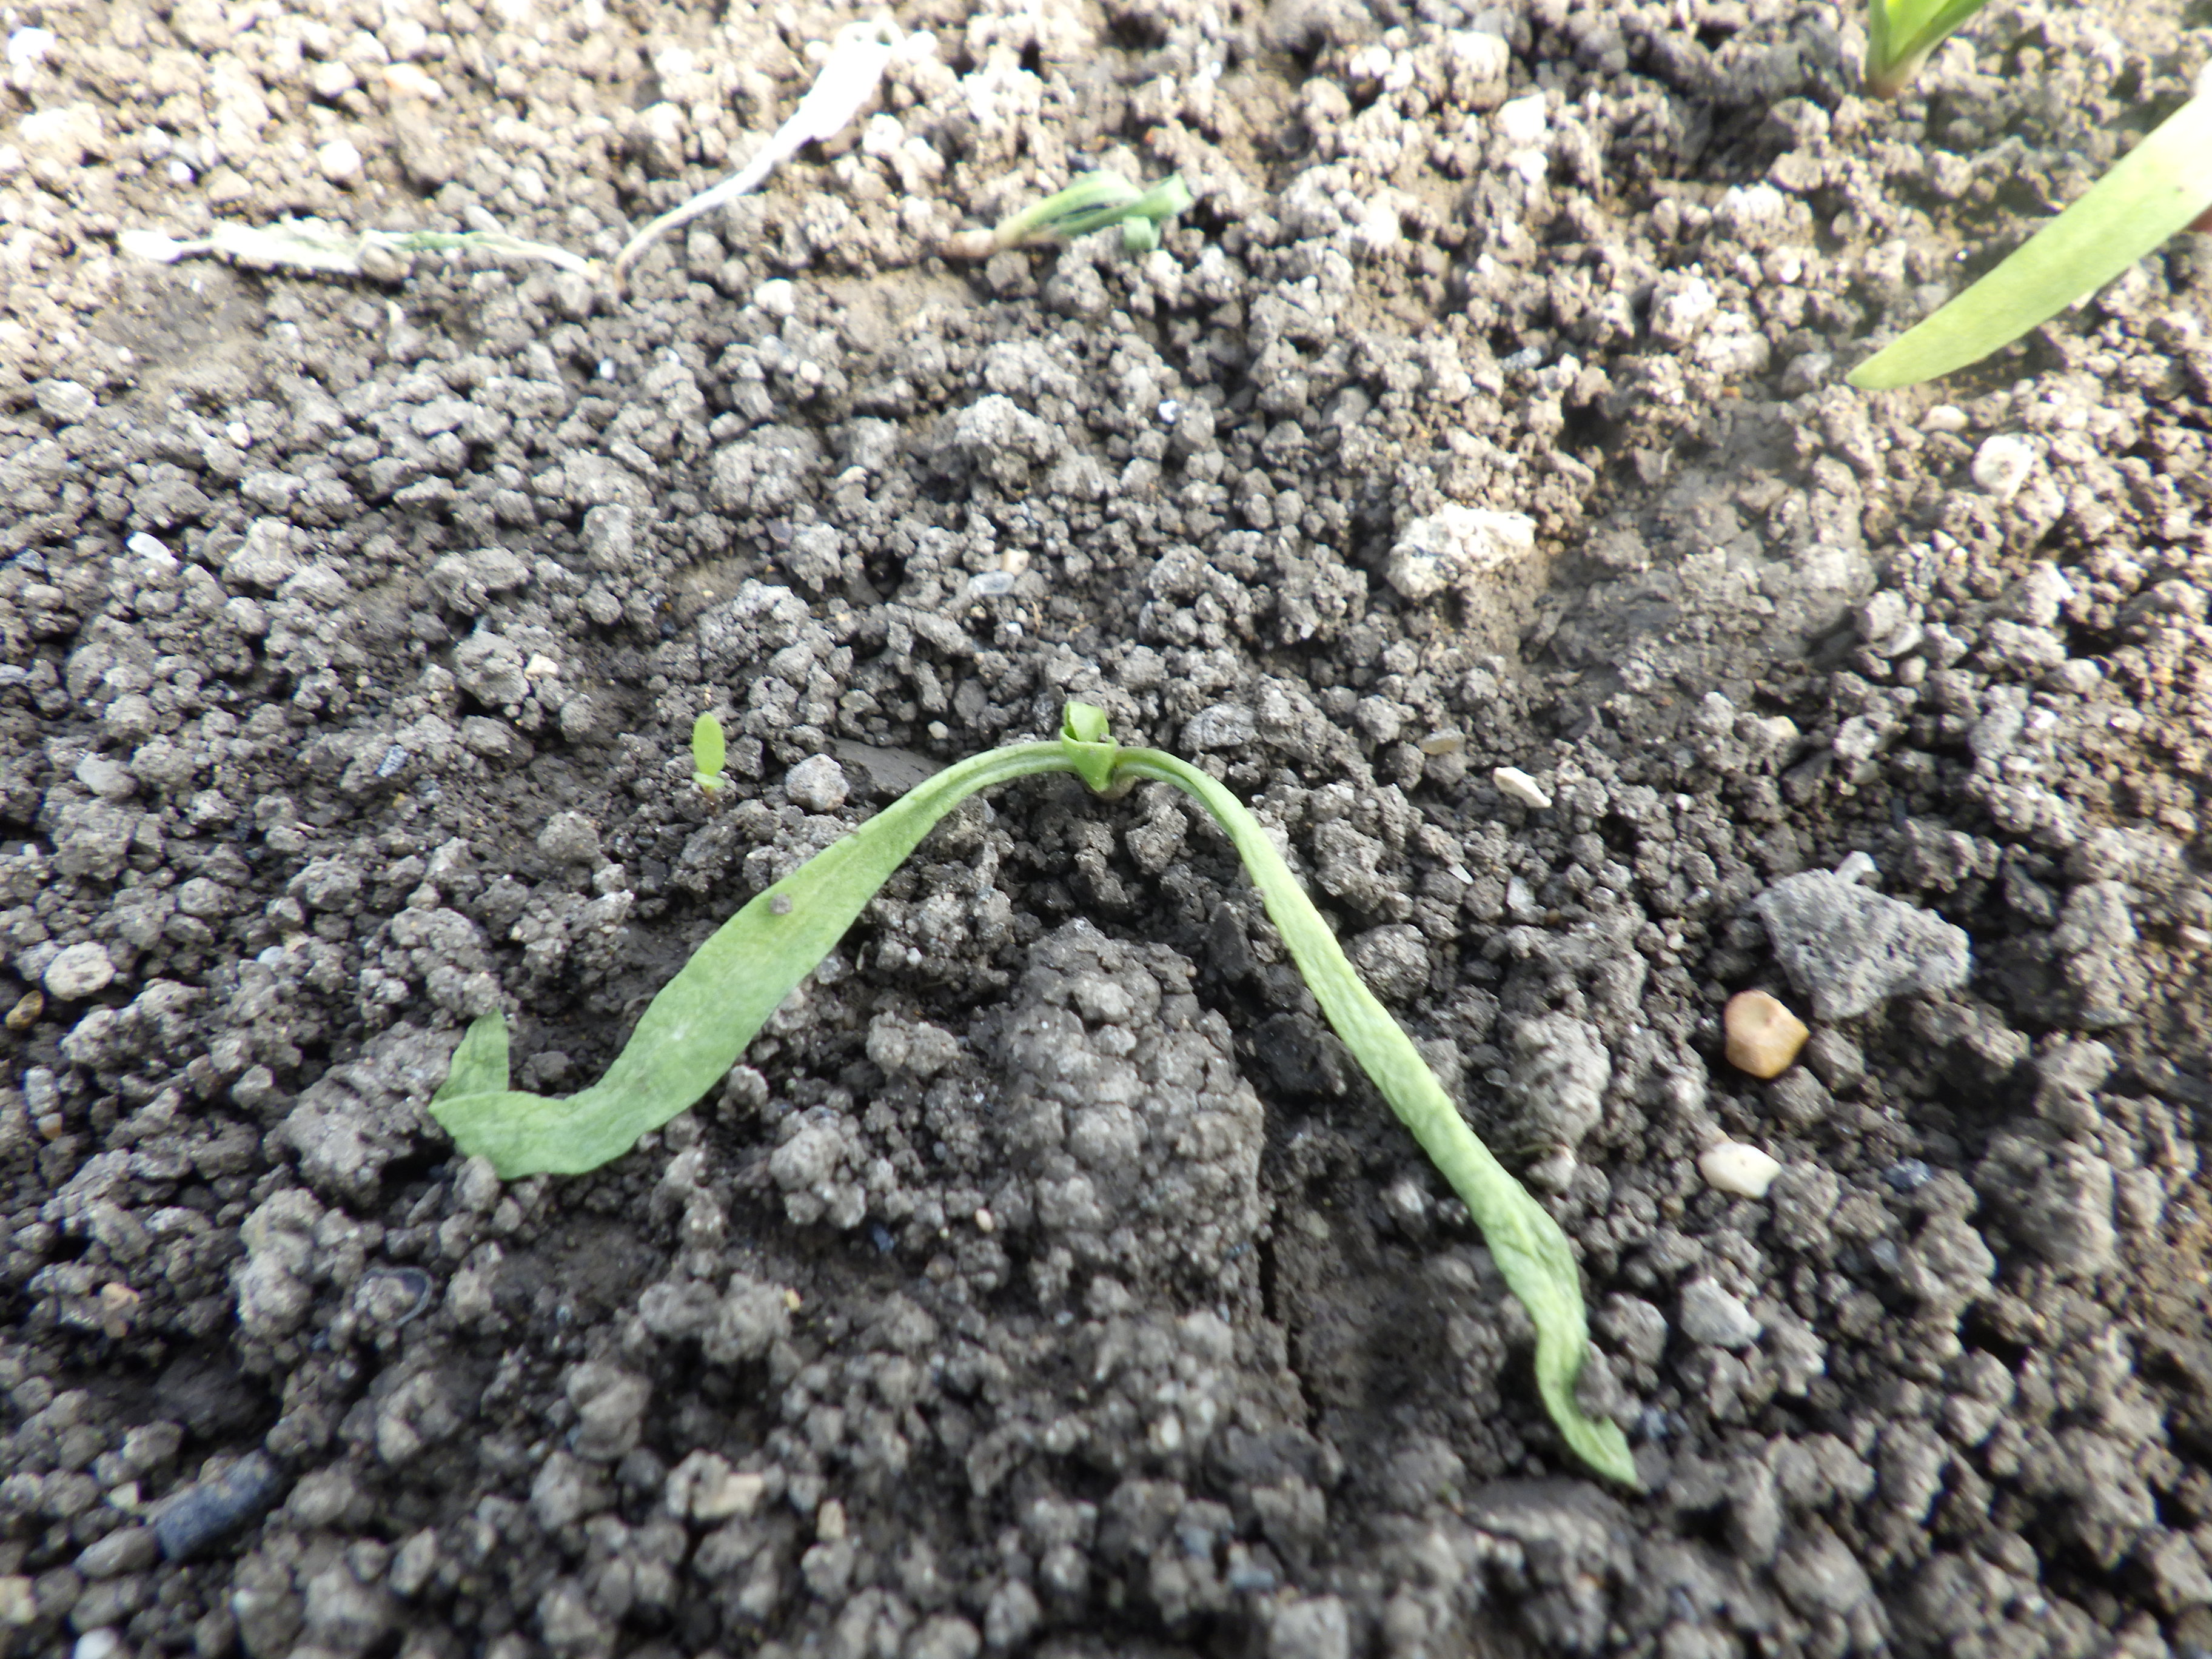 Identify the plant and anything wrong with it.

spinach, pythium
